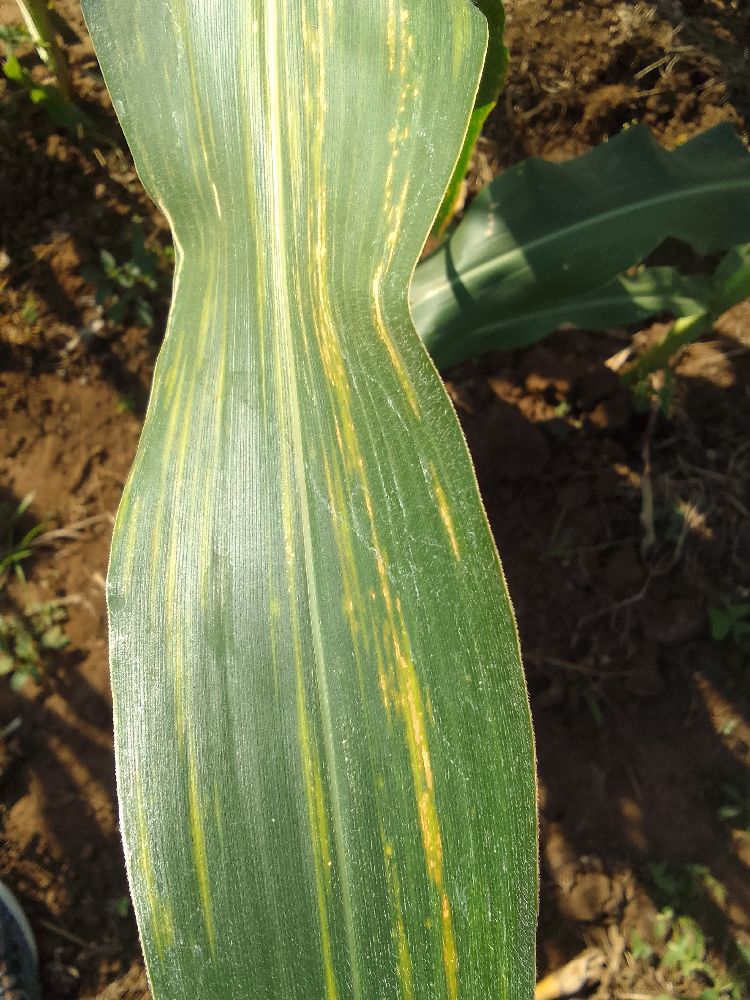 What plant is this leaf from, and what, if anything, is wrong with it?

maize, maize lethal necrosis
